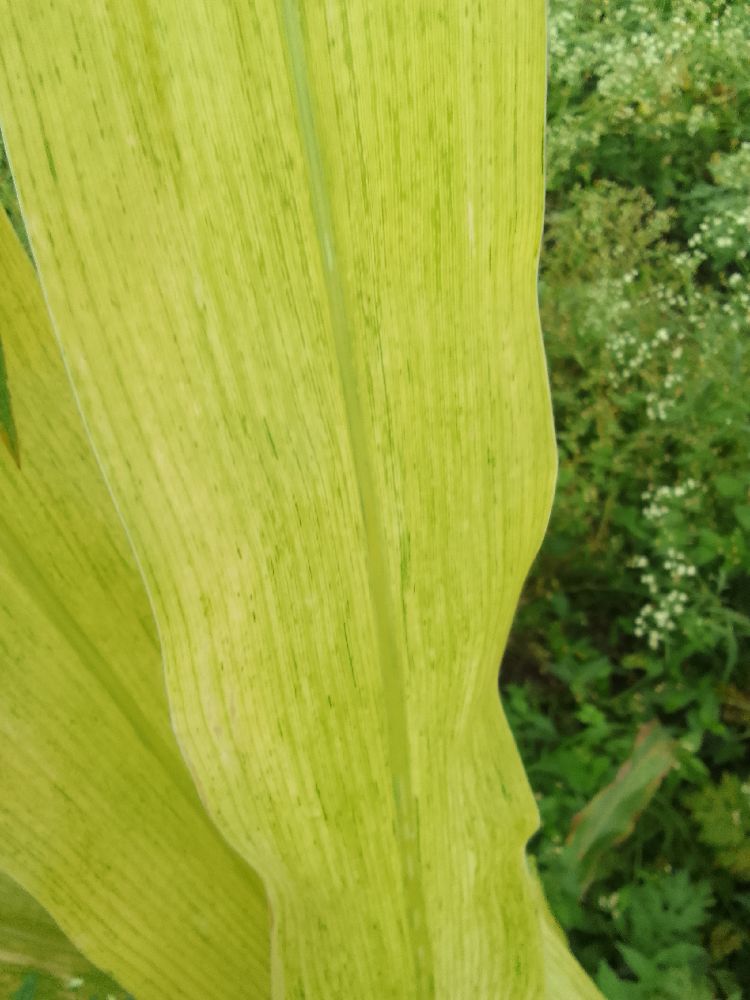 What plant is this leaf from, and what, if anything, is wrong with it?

maize, maize lethal necrosis
